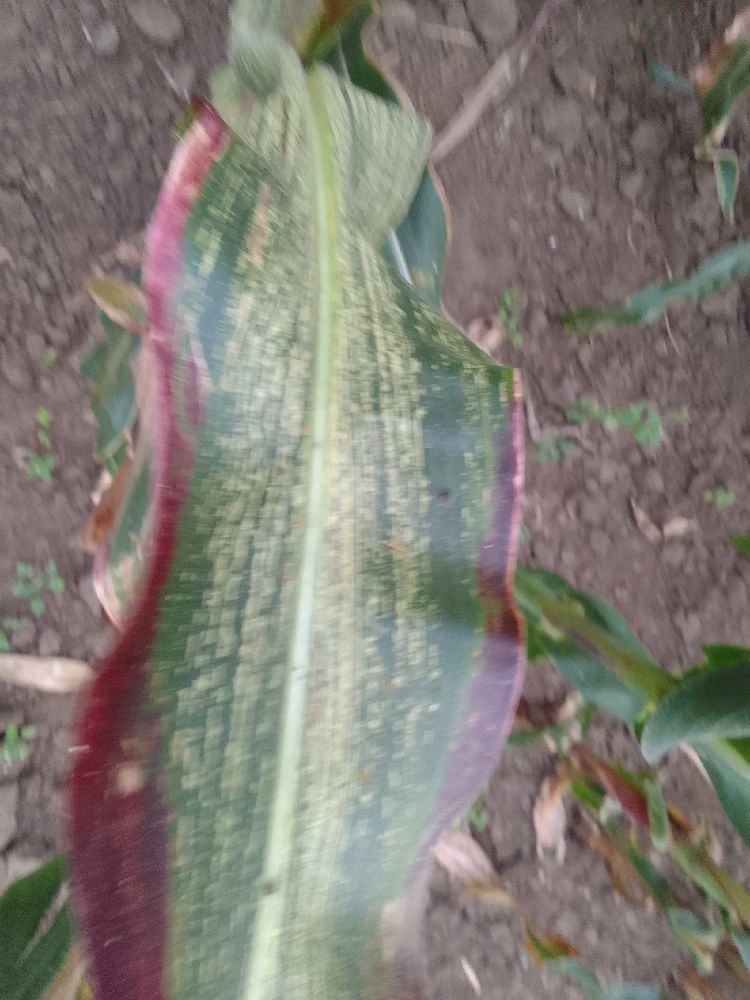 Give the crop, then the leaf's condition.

maize, maize streak virus
